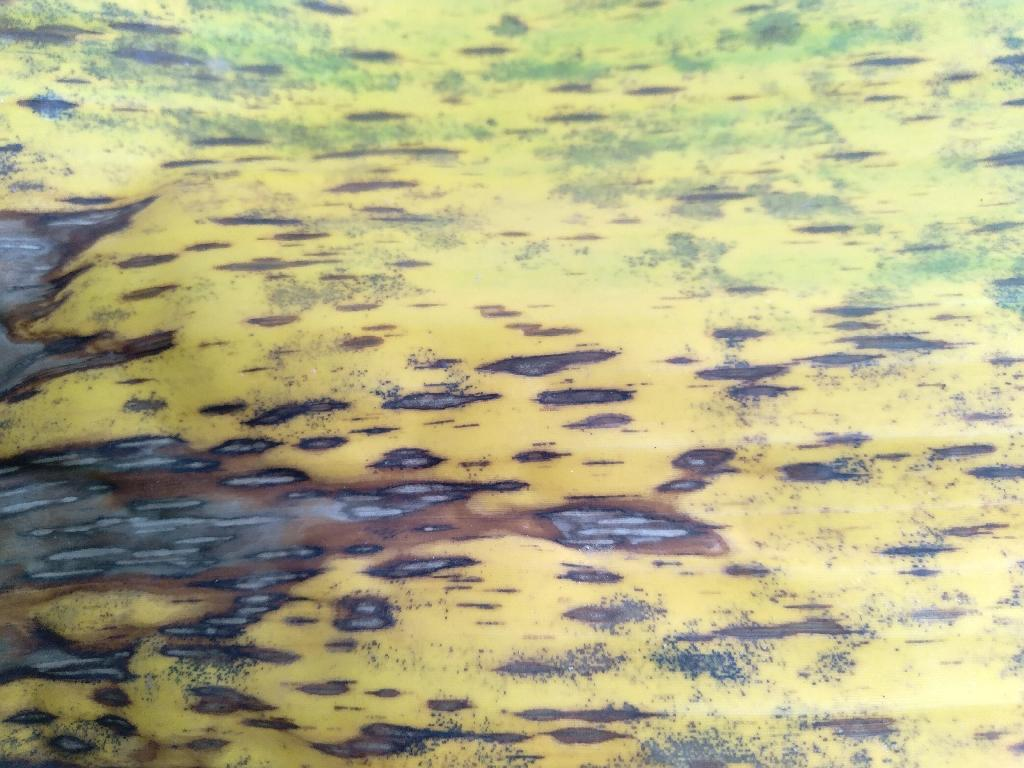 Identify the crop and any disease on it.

banana, black sigatoka
